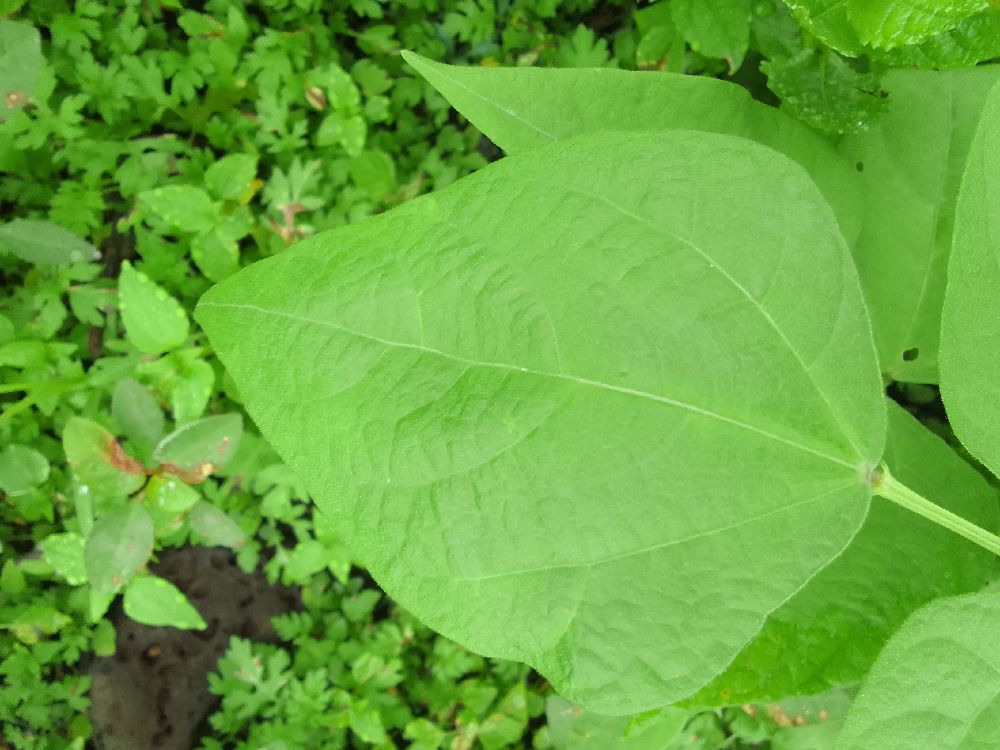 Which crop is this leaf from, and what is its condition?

common bean, healthy
